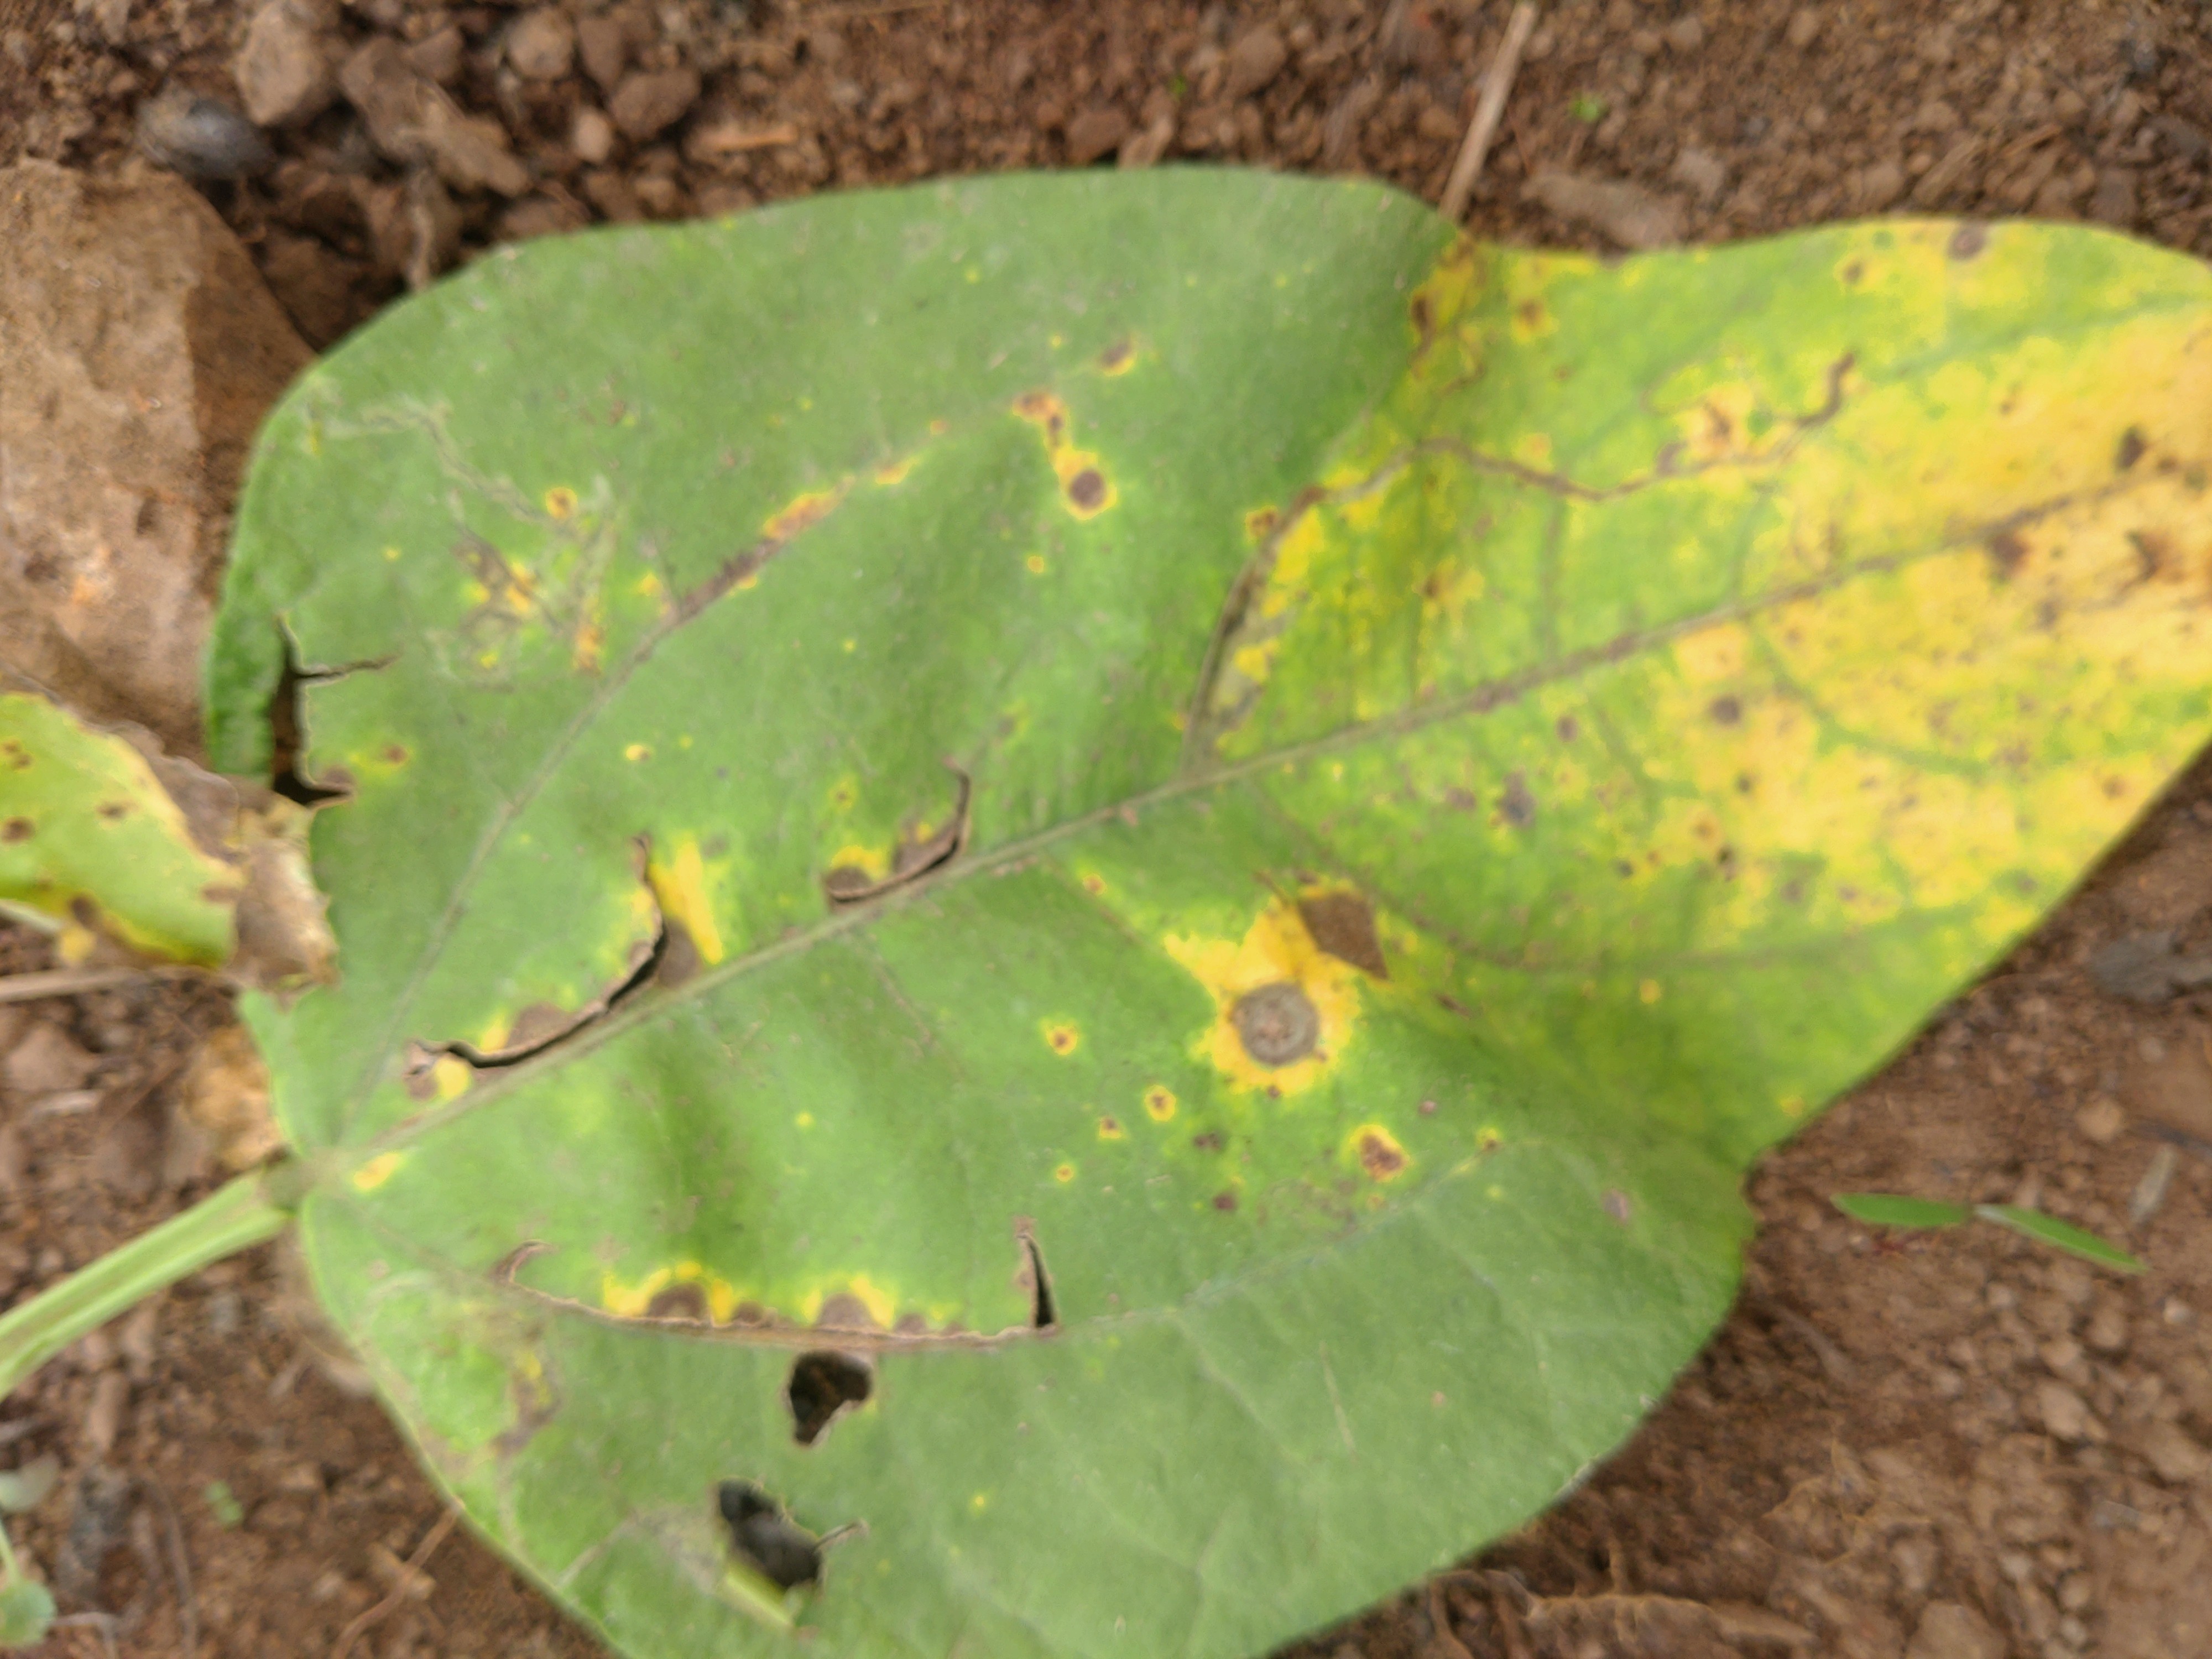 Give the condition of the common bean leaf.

rust
